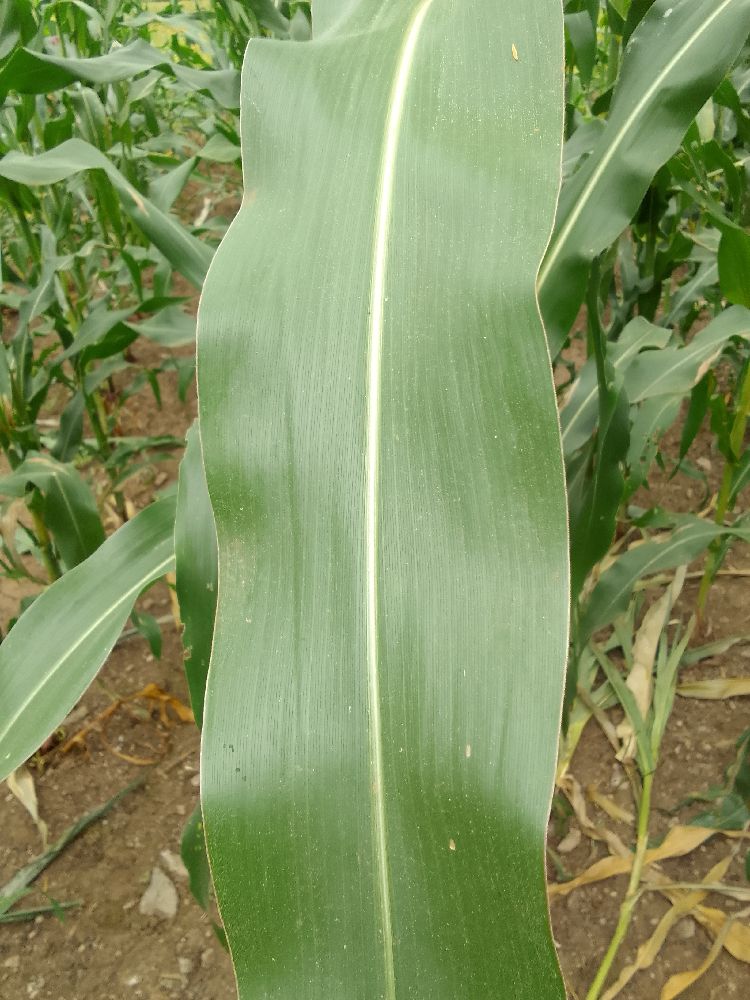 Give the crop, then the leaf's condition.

maize, healthy
